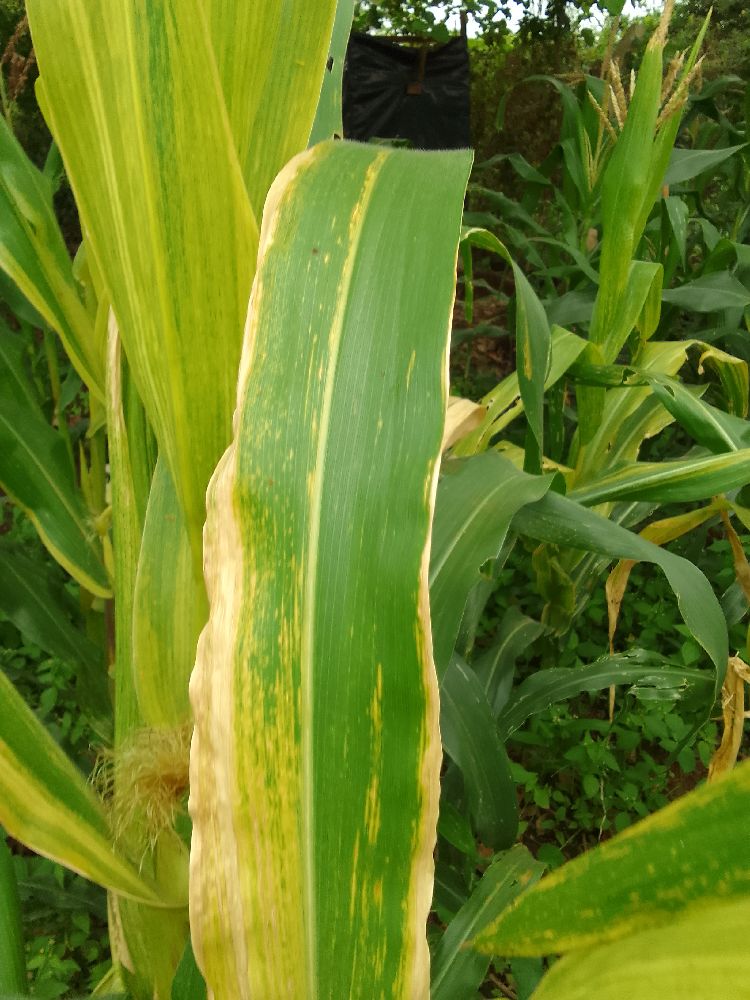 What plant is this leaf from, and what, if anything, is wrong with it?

maize, maize lethal necrosis
